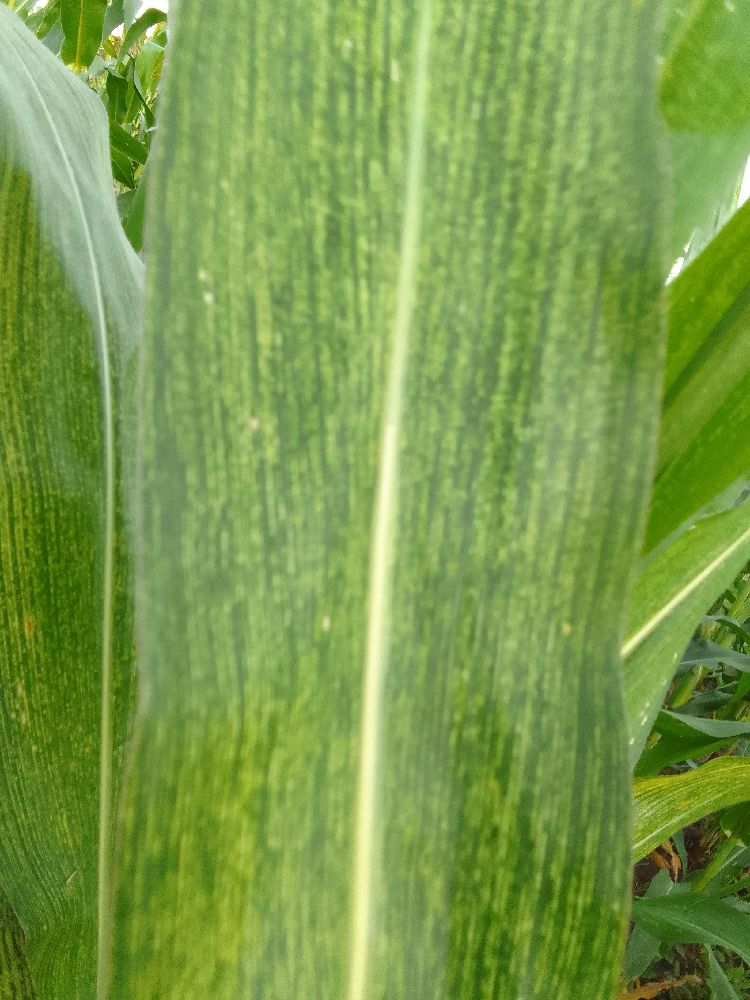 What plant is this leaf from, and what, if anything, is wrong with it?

maize, maize streak virus
